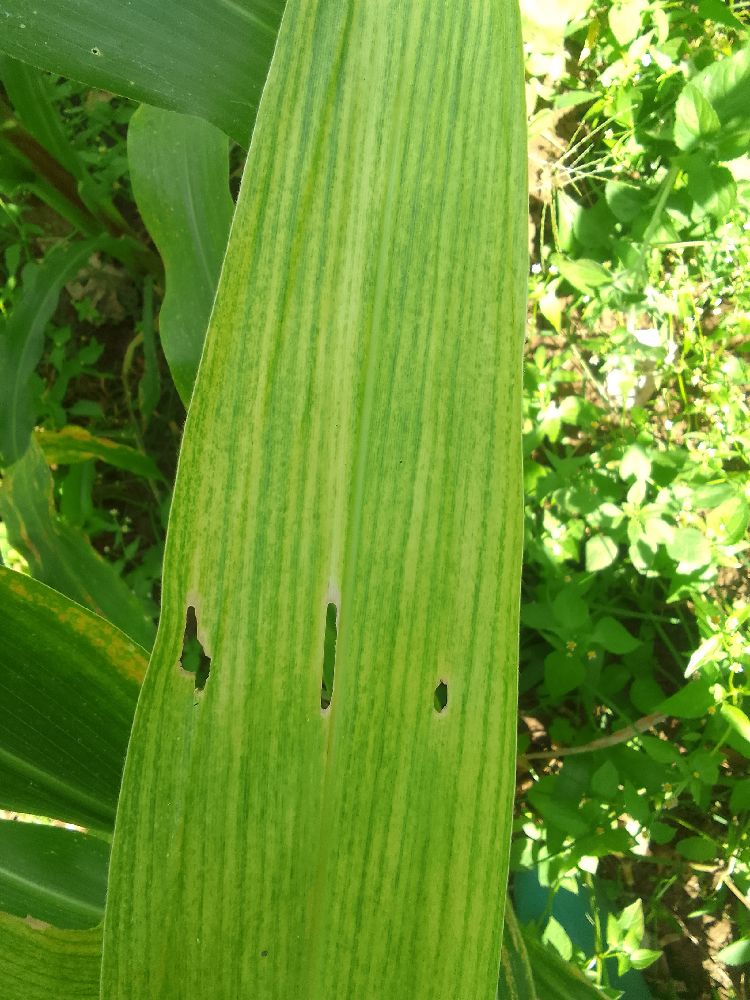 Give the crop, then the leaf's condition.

maize, maize lethal necrosis
